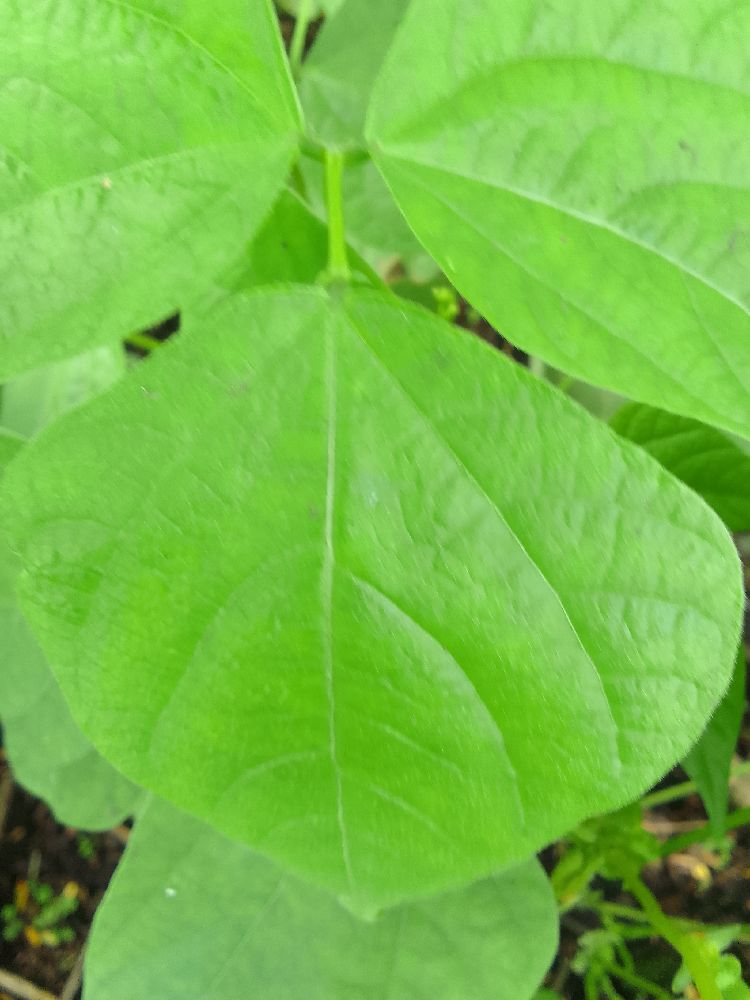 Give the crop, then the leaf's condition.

common bean, healthy
